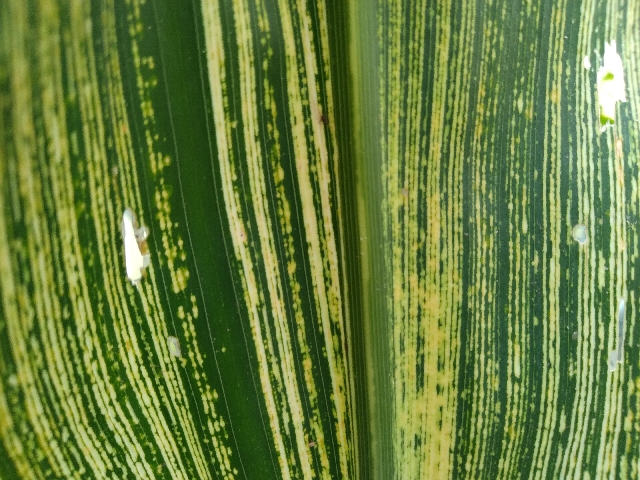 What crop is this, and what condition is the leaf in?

maize, maize streak virus
